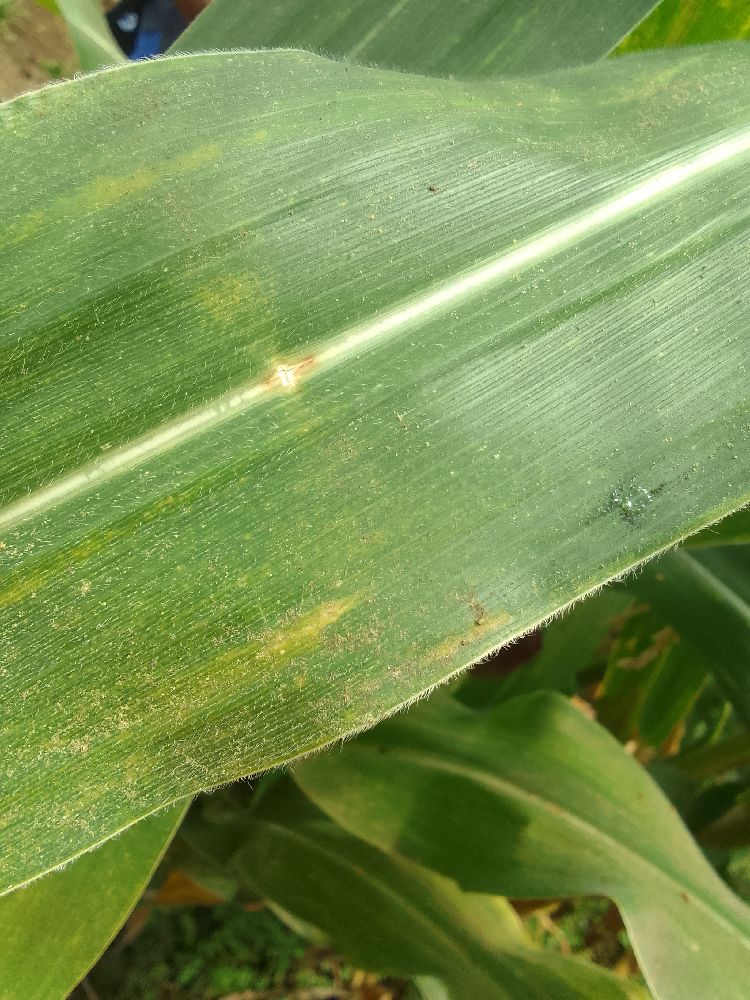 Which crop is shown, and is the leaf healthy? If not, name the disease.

maize, maize lethal necrosis
